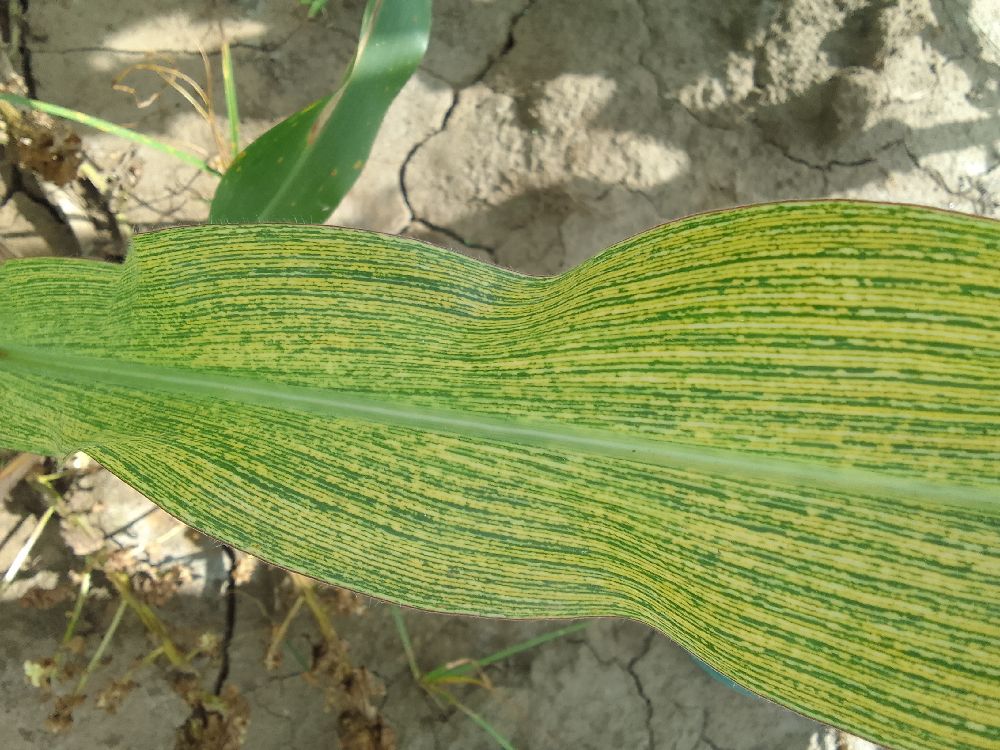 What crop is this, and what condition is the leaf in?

maize, maize streak virus
